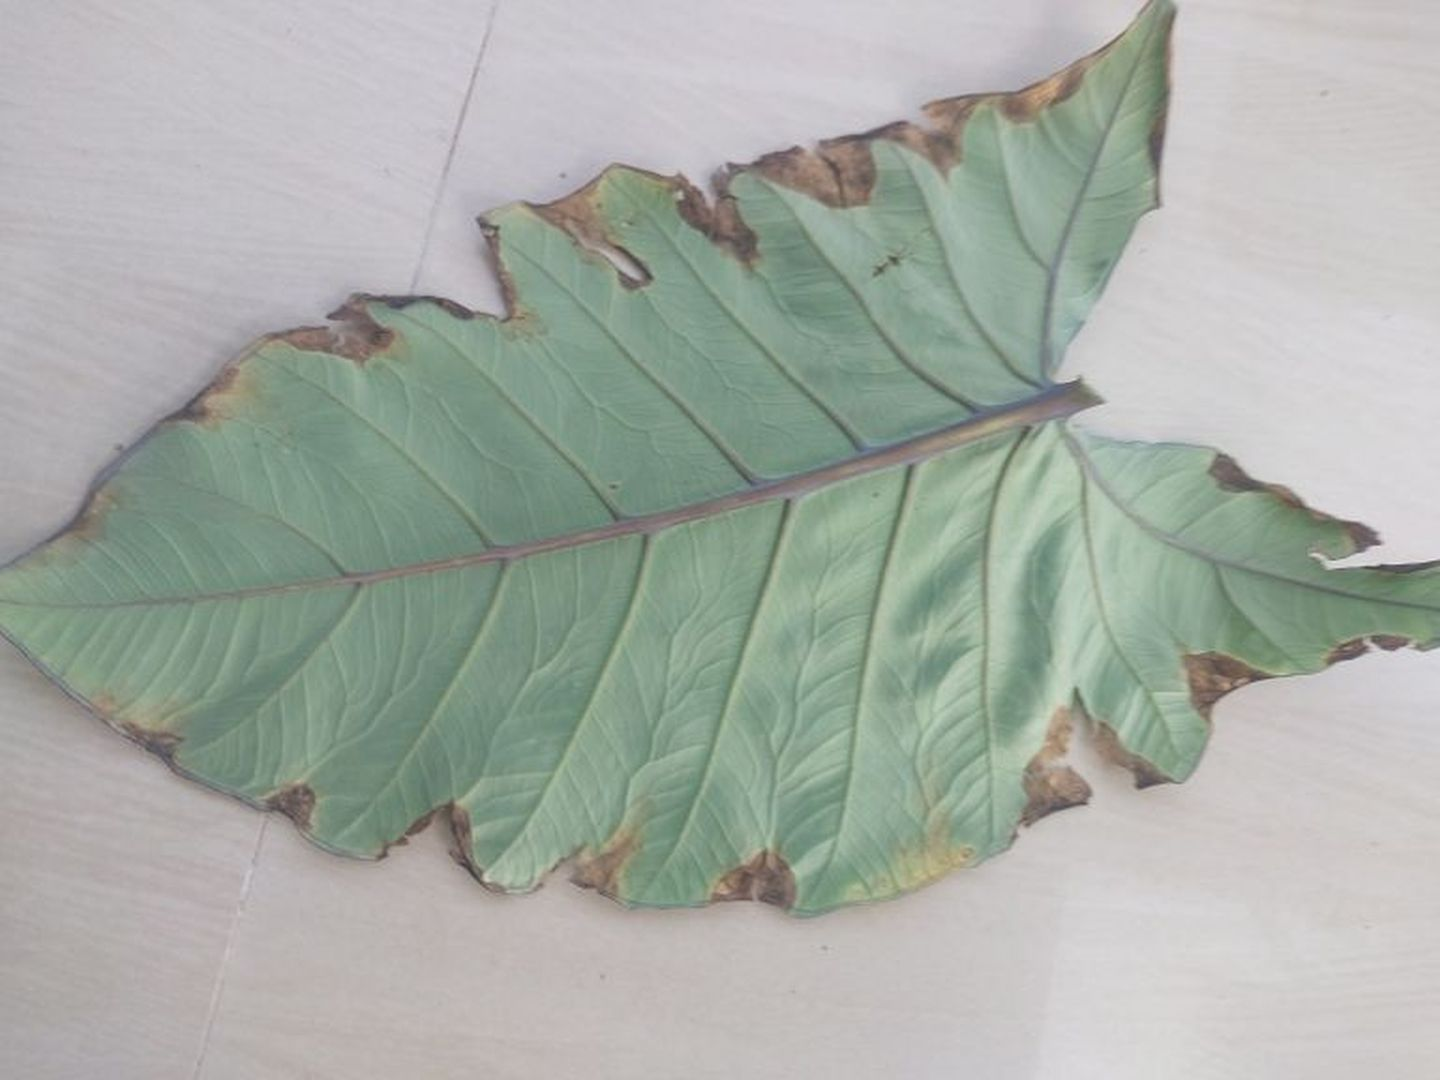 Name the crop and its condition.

taro, leaf blight
